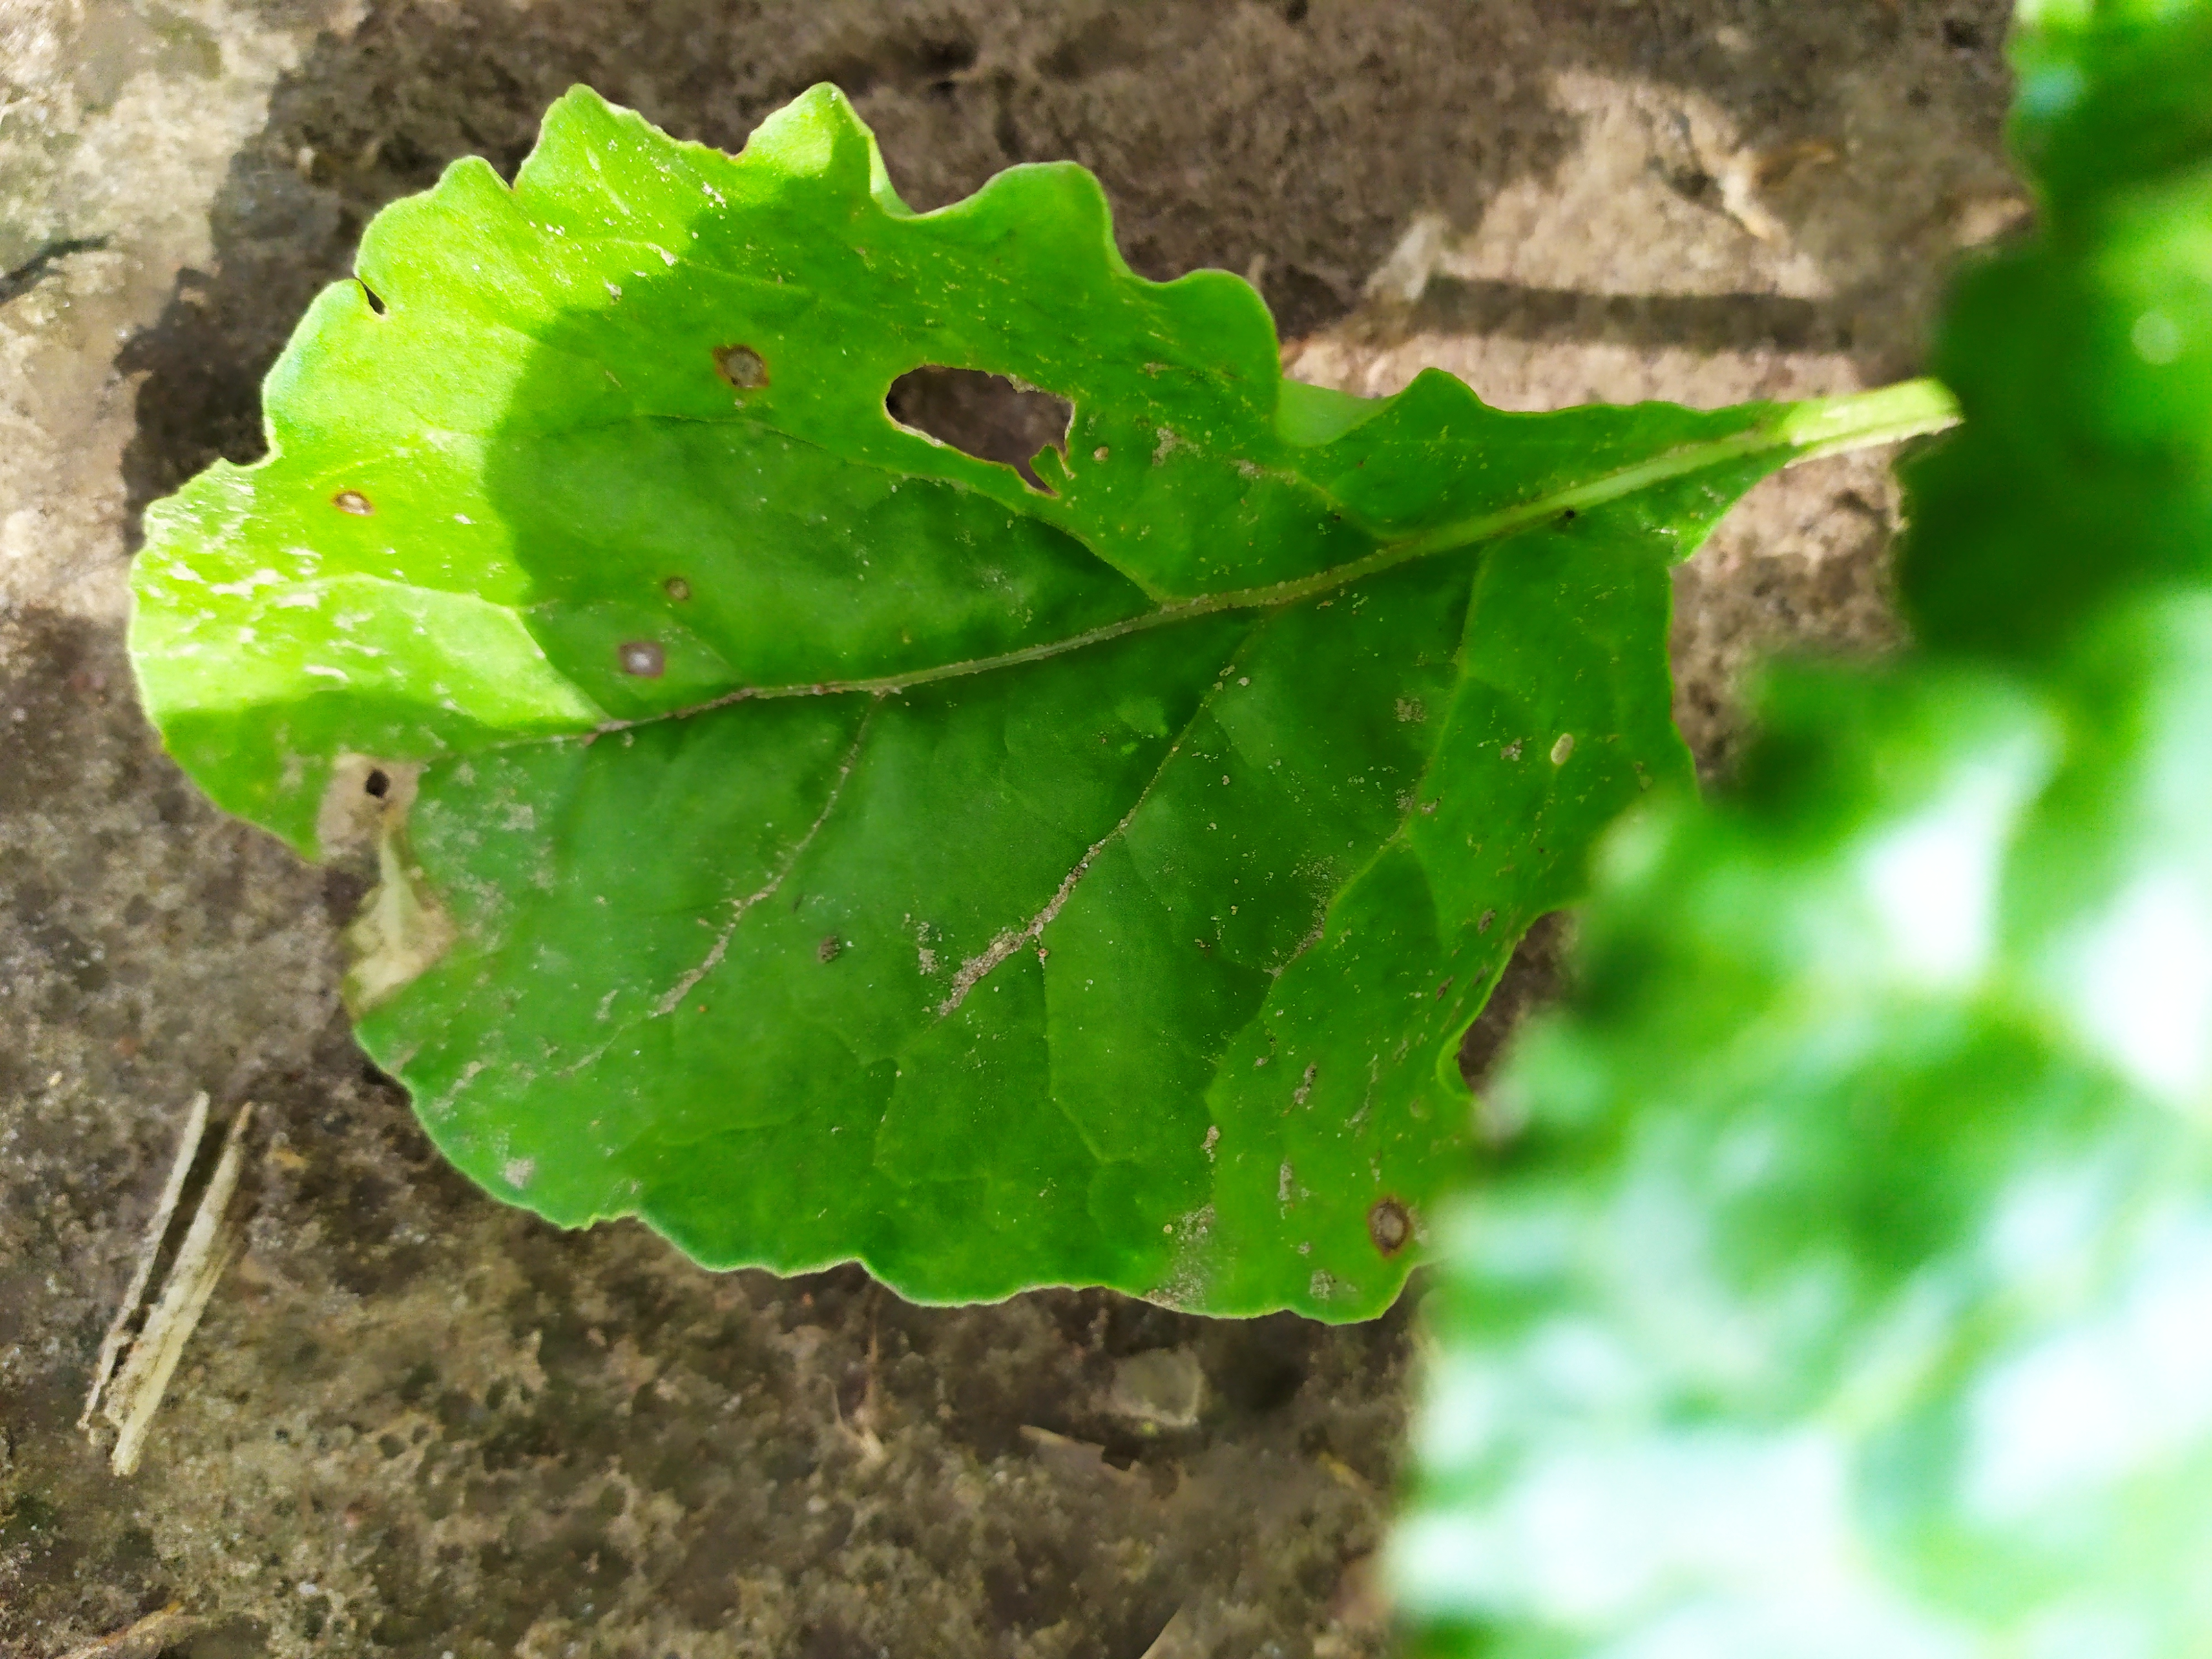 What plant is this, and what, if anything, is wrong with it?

beet, cercospora
